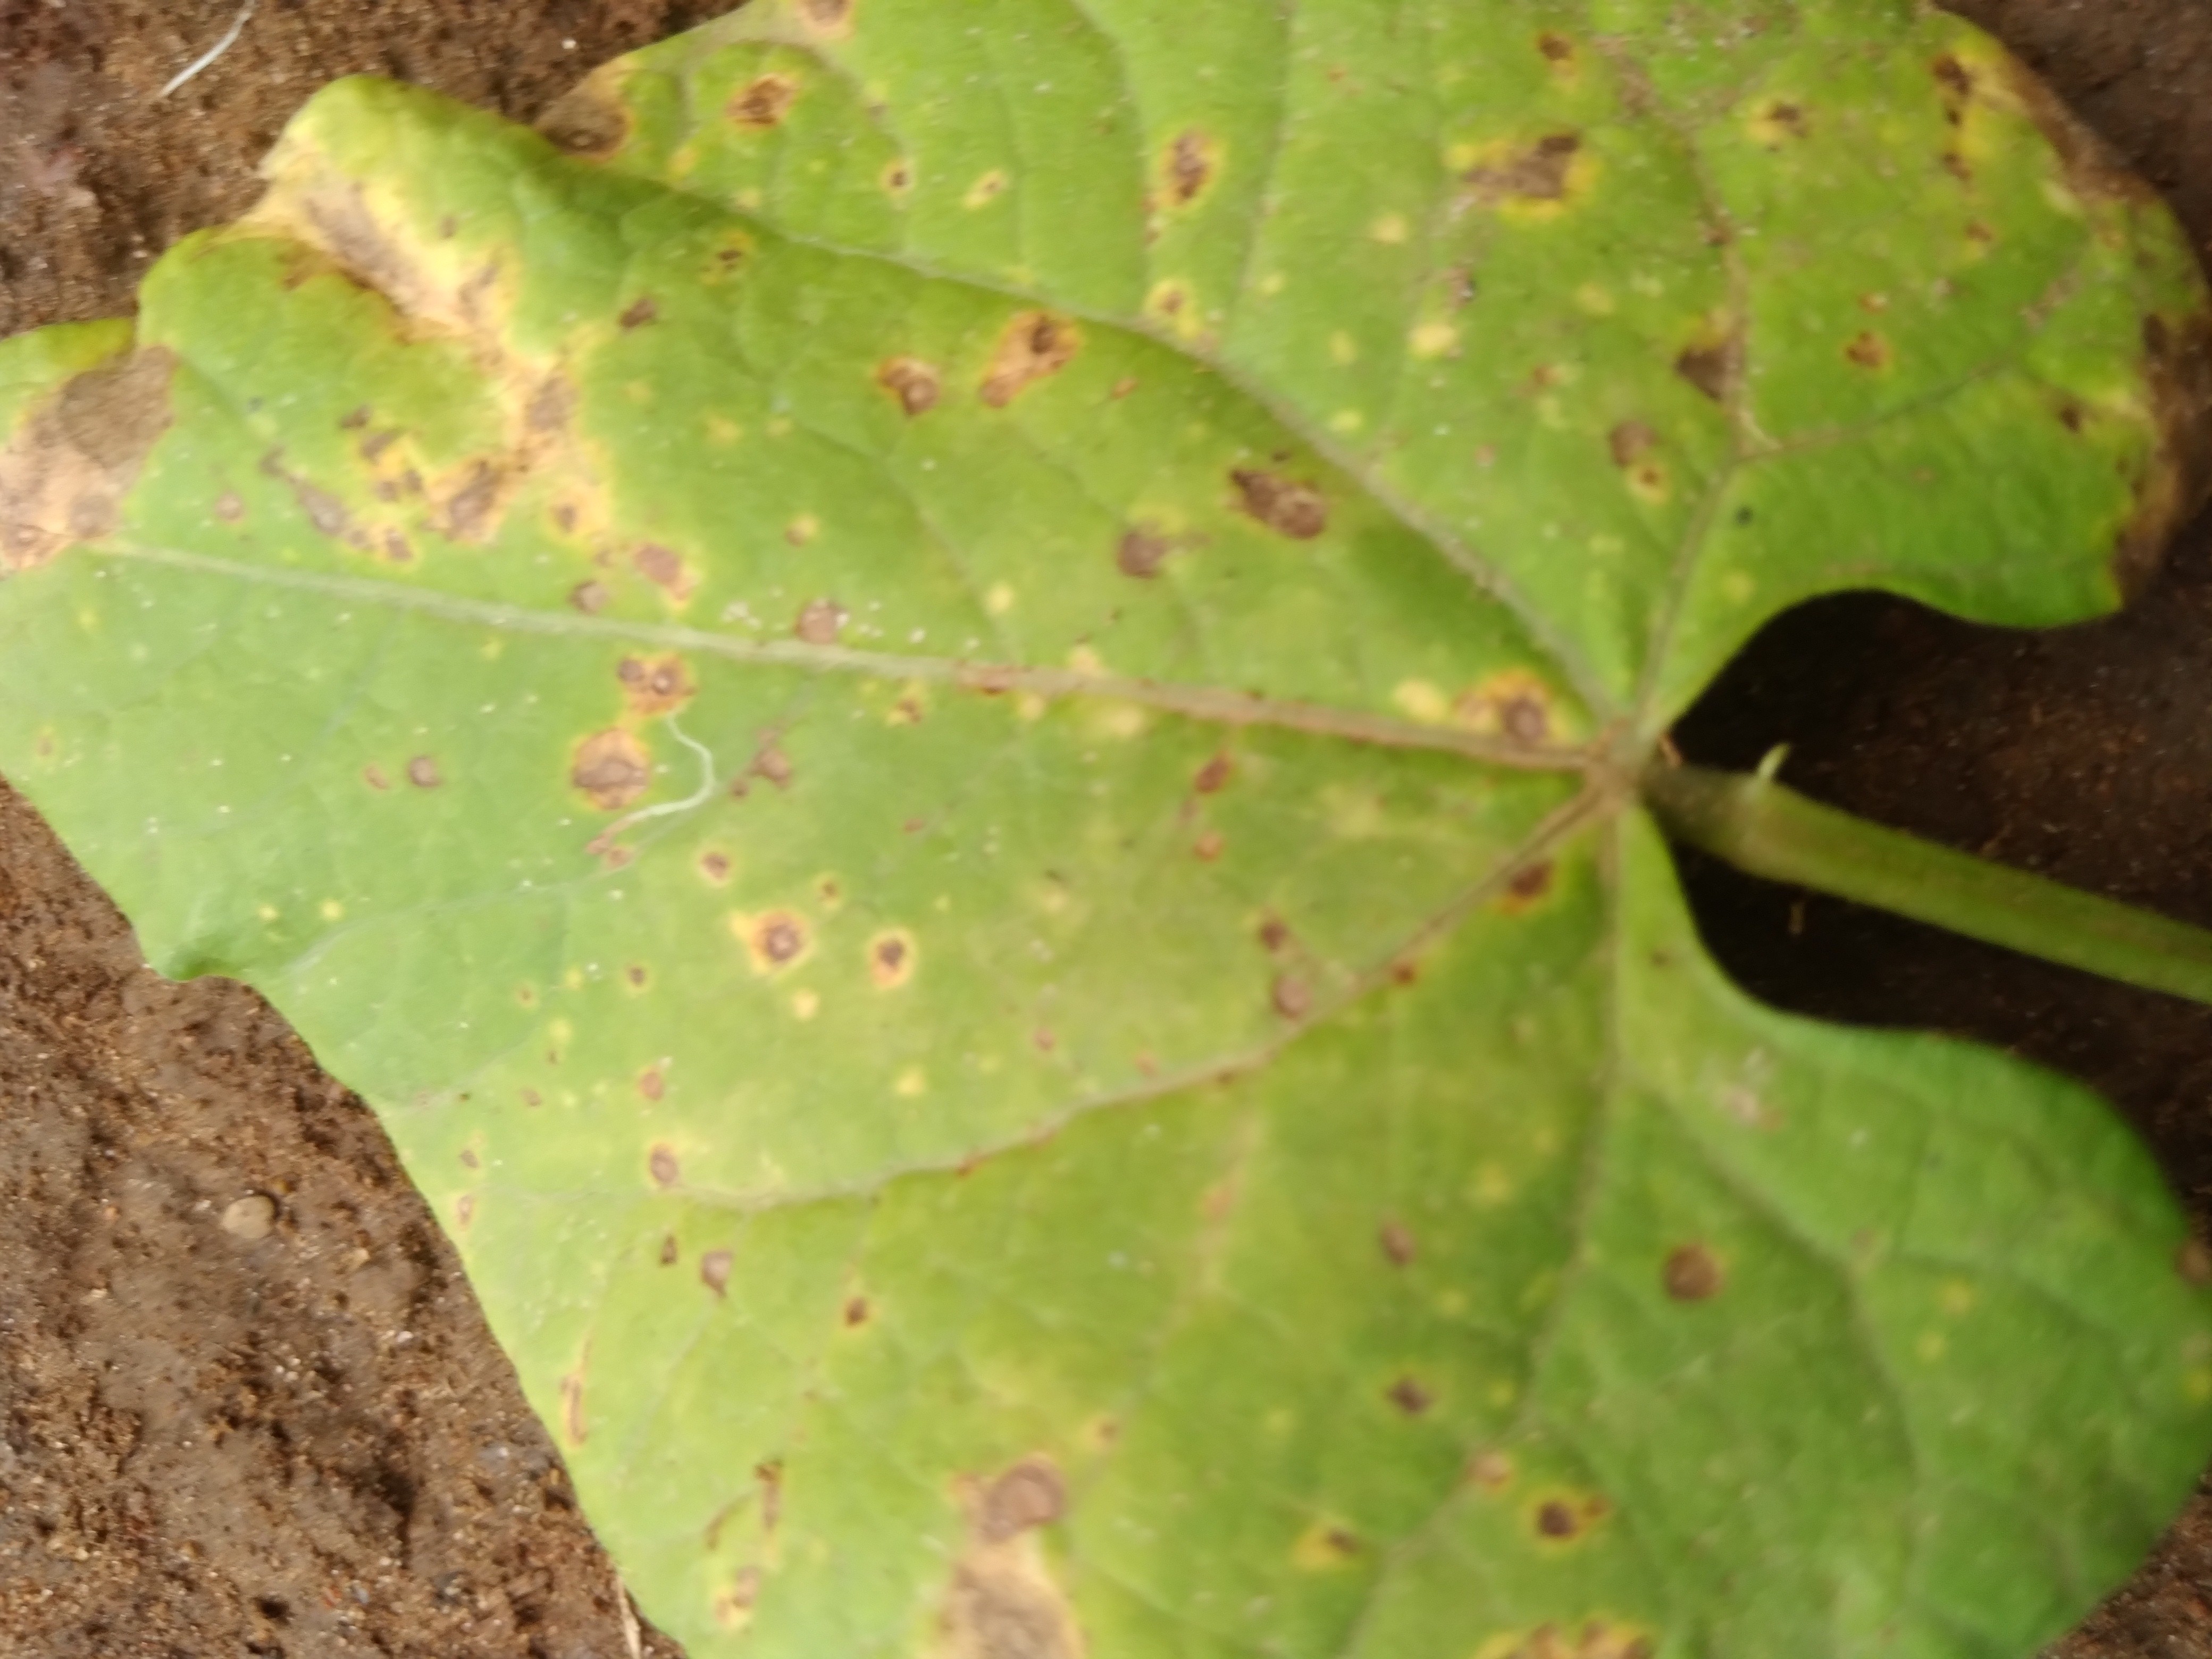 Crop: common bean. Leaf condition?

rust
